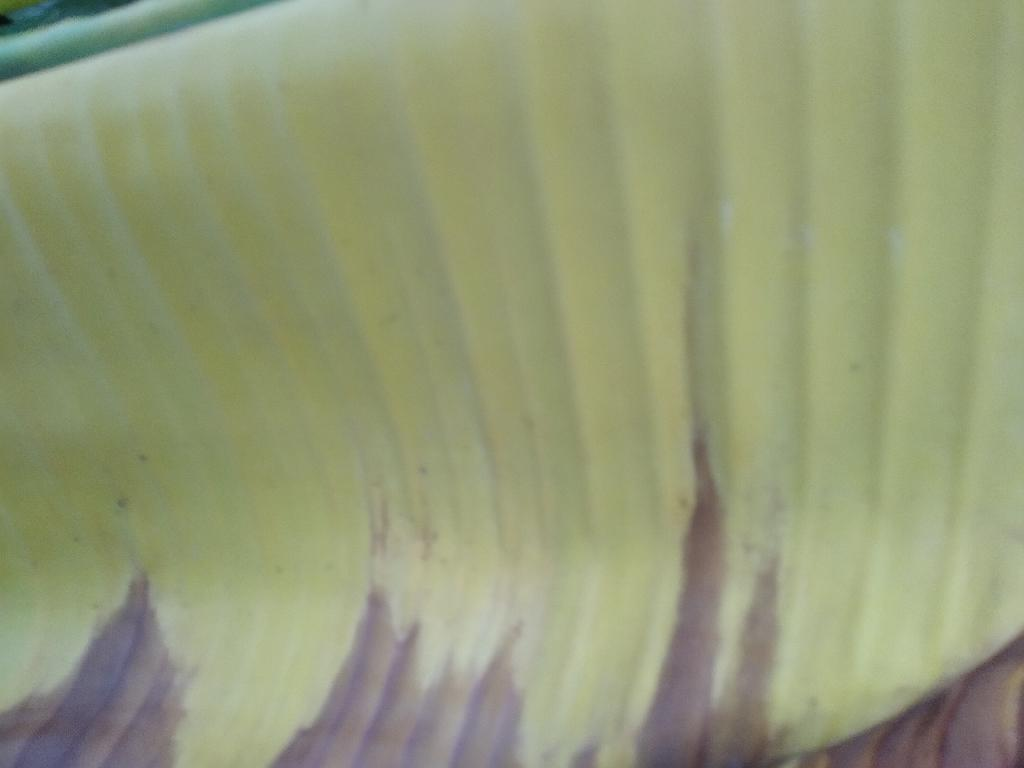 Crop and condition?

banana, fusarium wilt race 1
